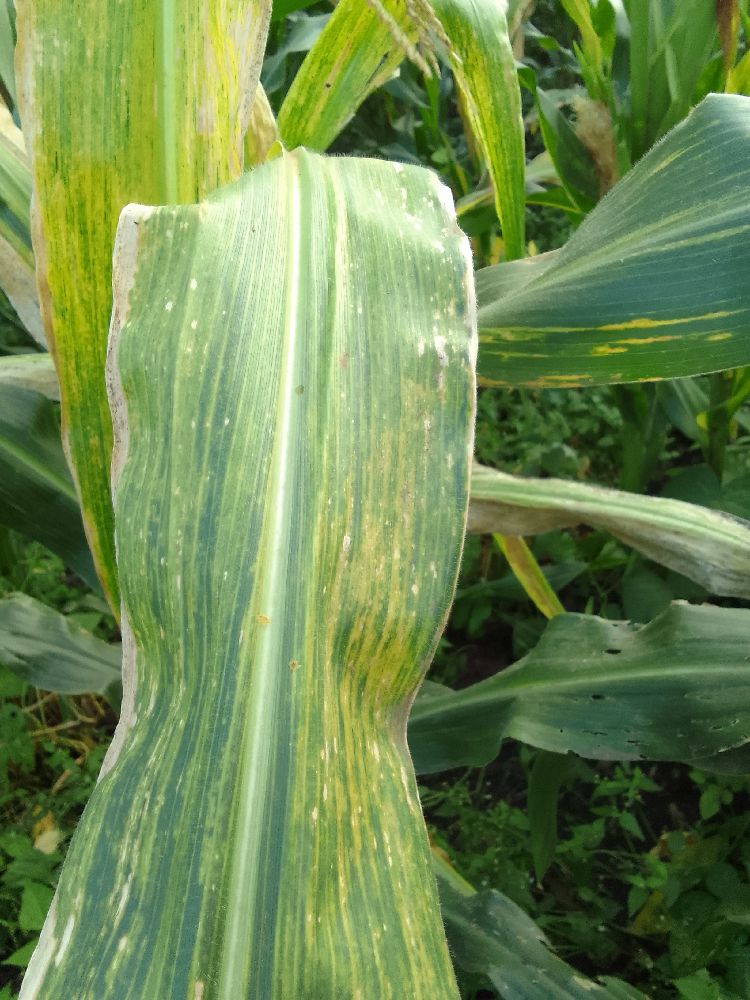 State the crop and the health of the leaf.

maize, maize lethal necrosis
